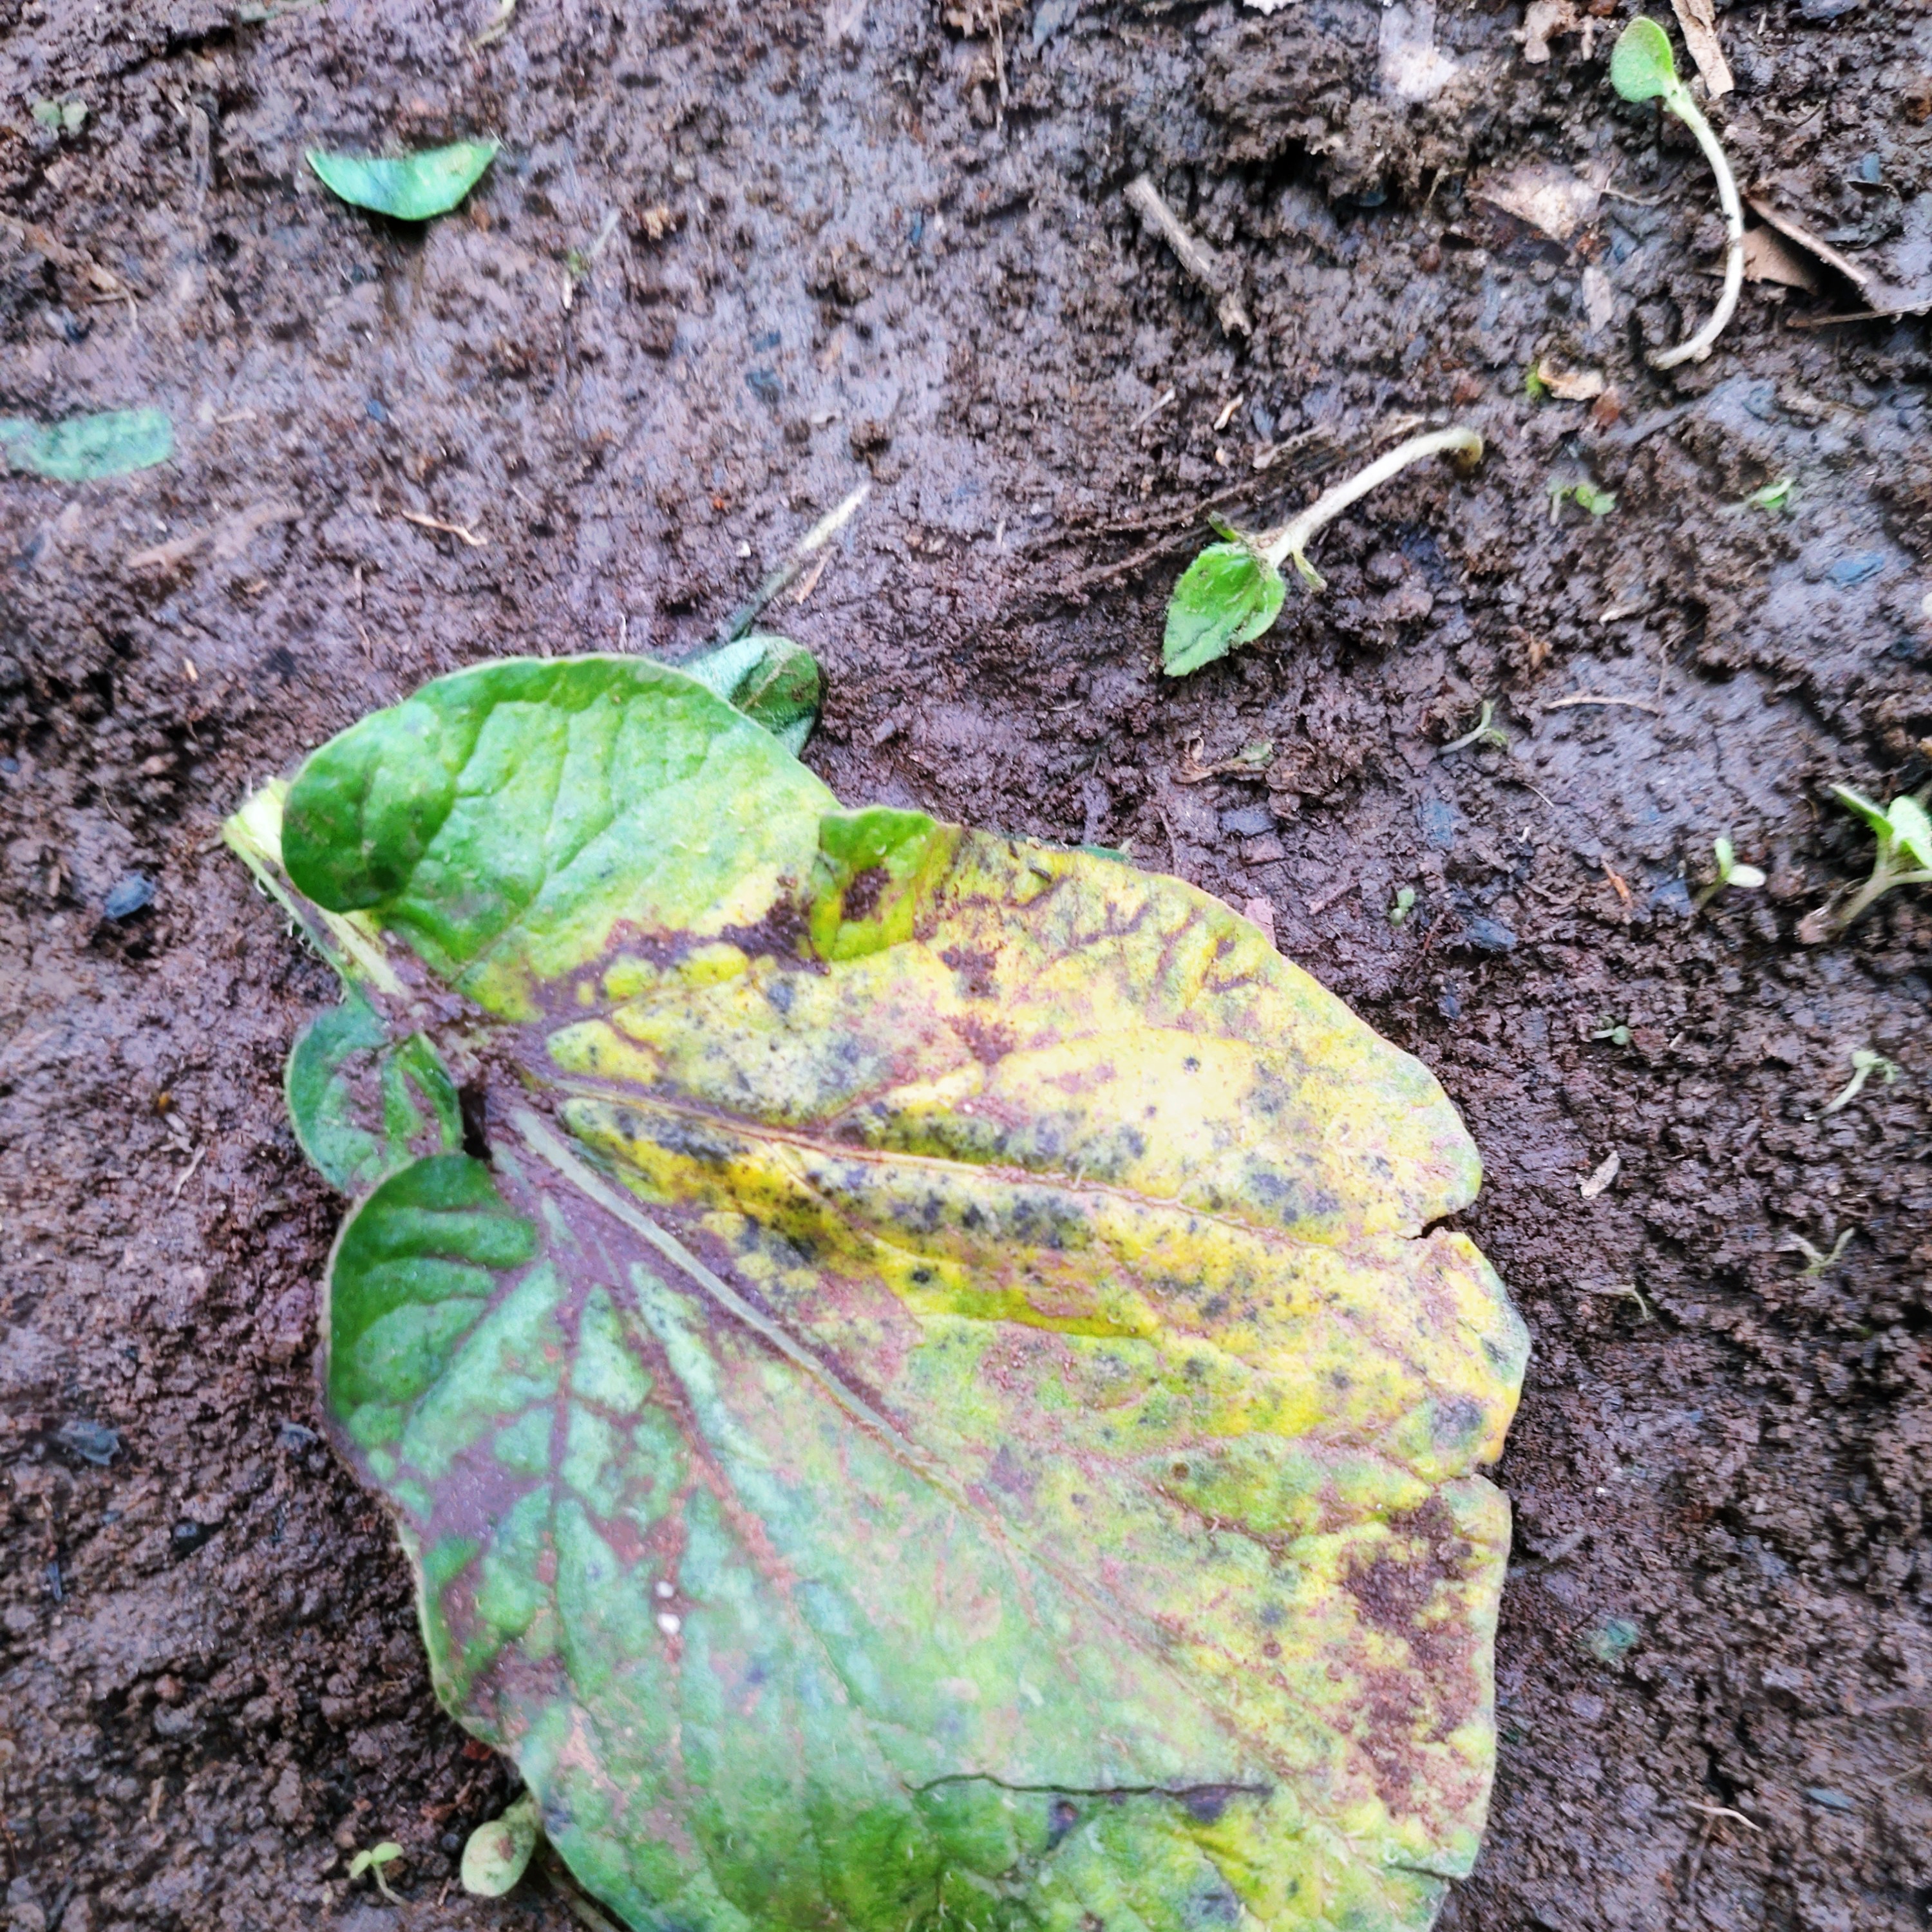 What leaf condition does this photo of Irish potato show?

late blight
